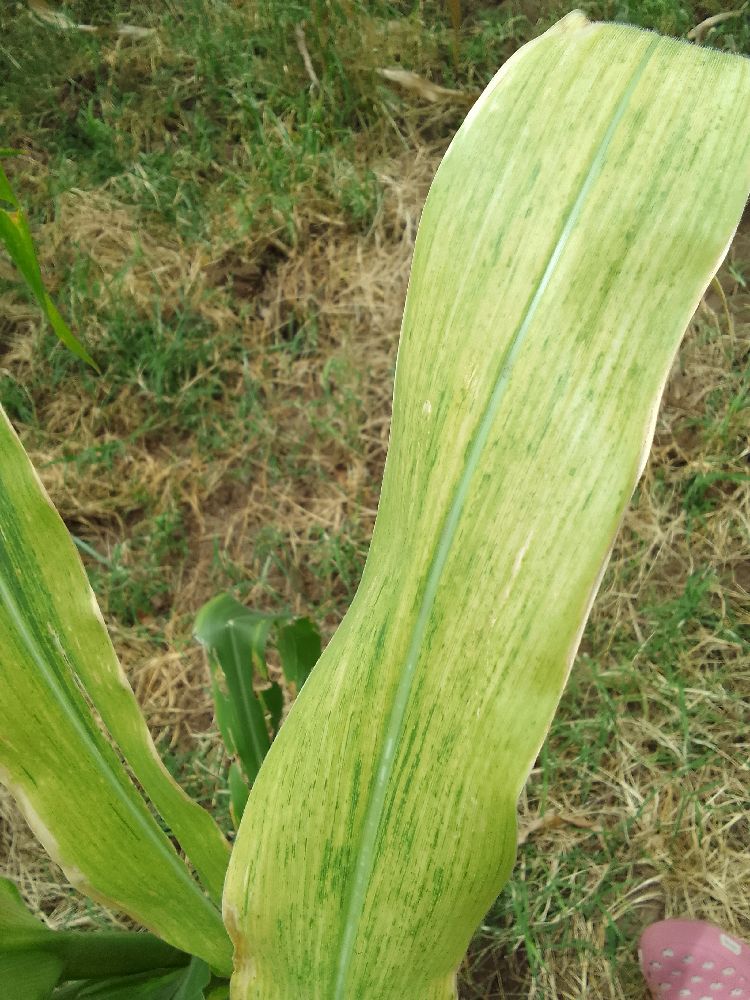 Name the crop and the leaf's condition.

maize, maize lethal necrosis
